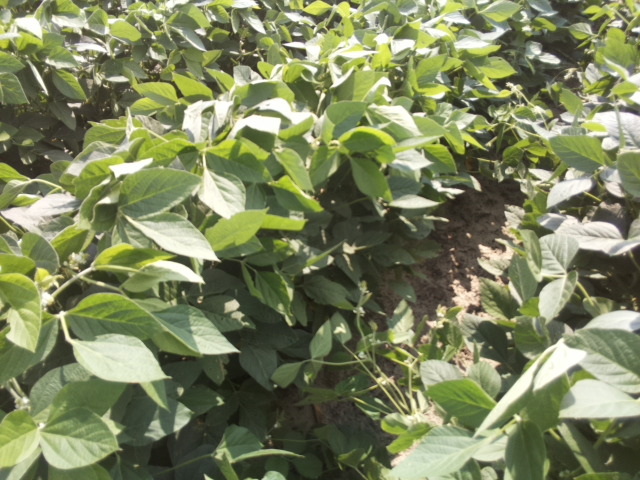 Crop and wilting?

soybean, leaves with no wilting
